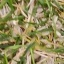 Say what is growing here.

grass
